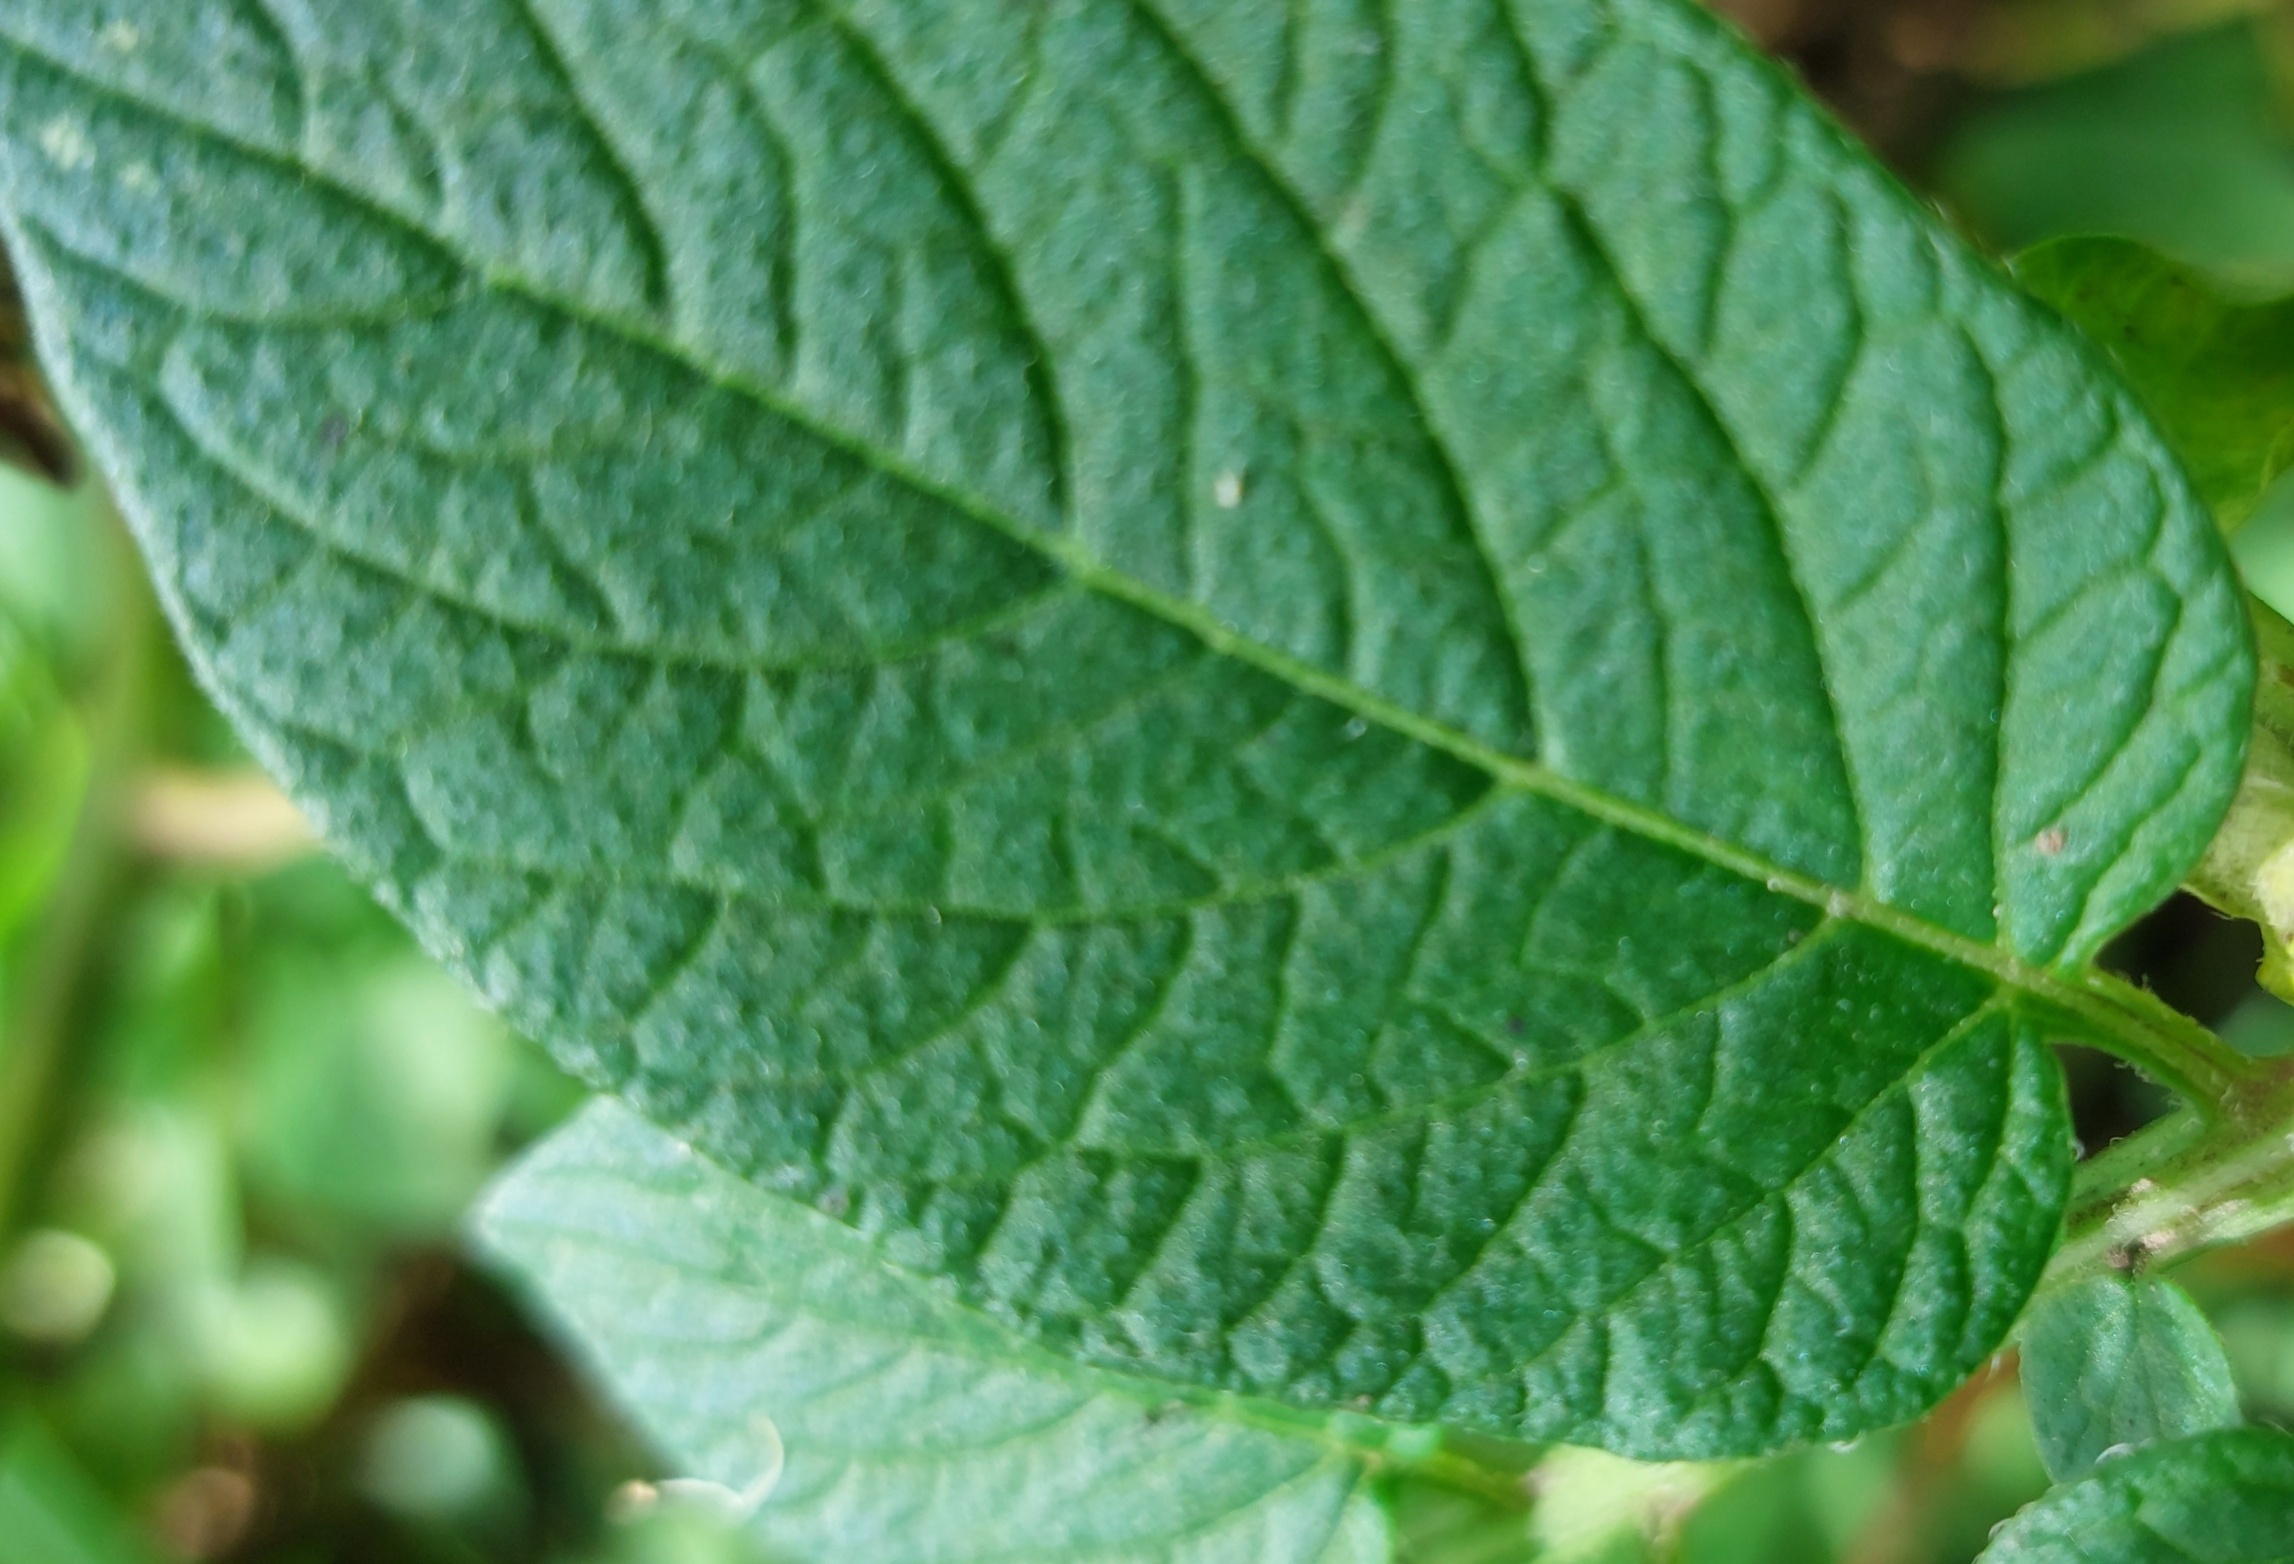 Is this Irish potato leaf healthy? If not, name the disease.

healthy
